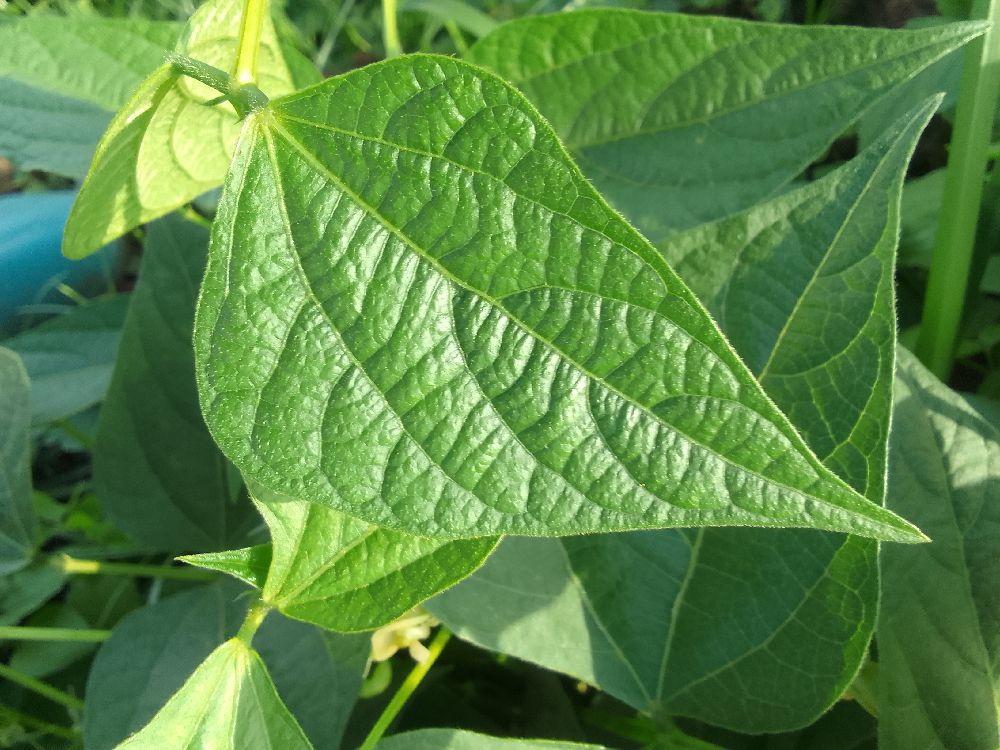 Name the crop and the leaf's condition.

common bean, healthy
